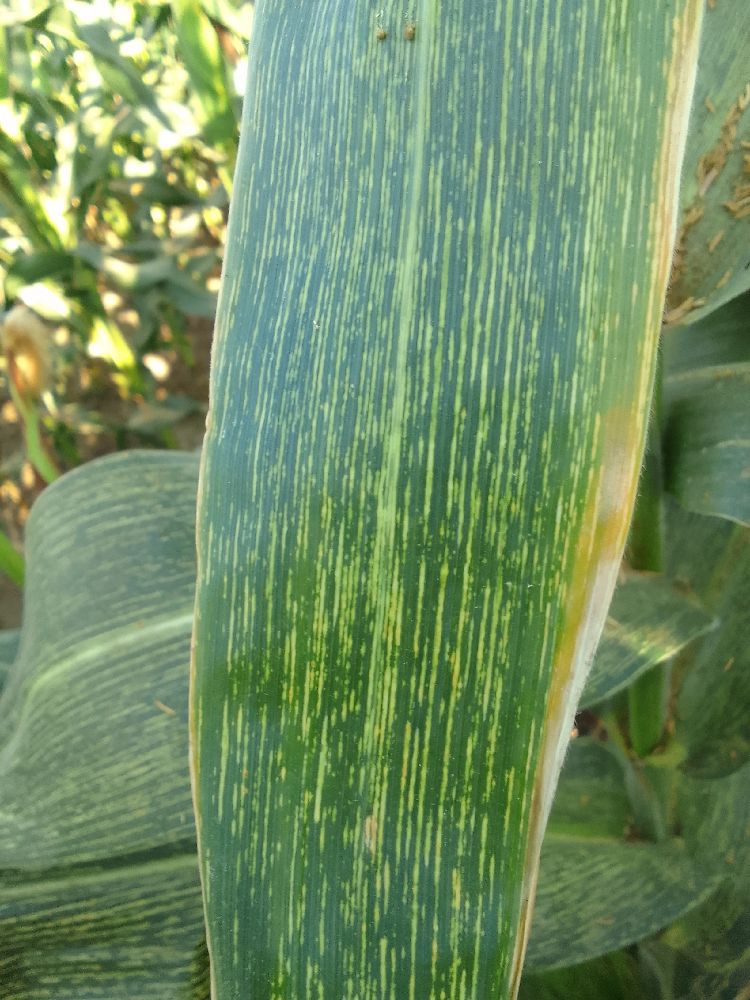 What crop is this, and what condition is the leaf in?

maize, maize streak virus
